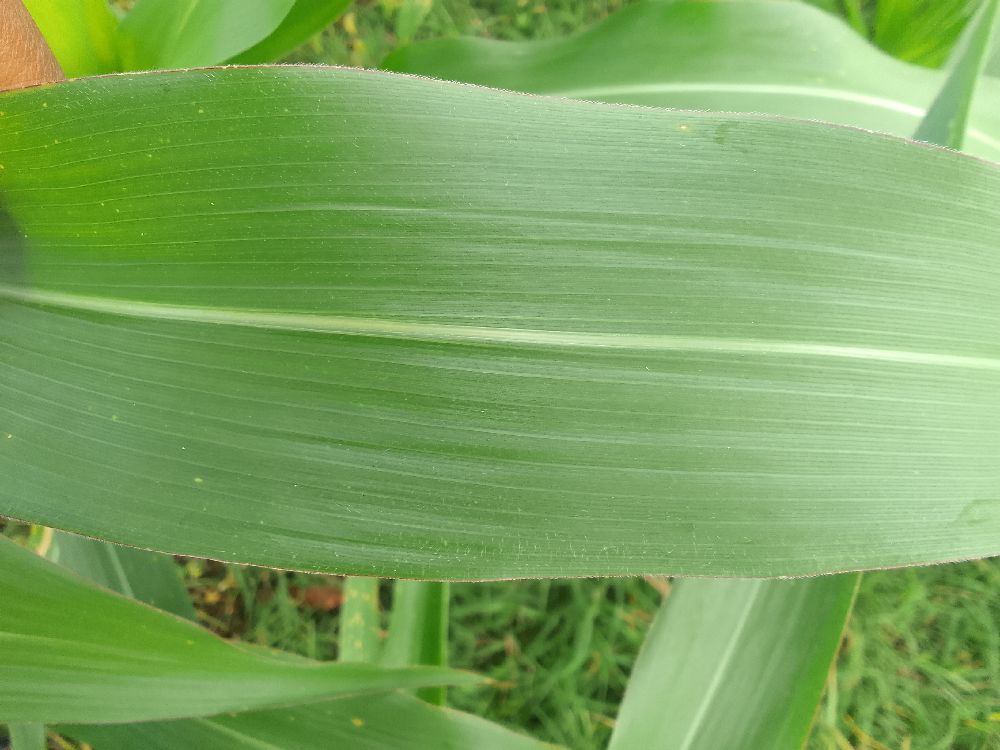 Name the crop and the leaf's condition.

maize, healthy
